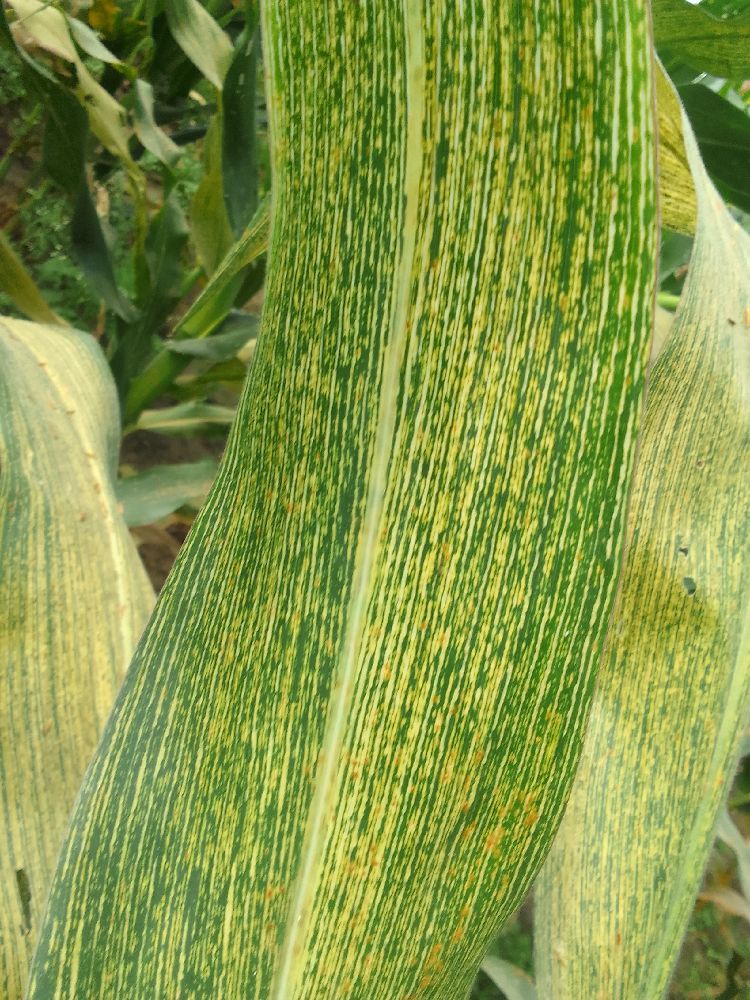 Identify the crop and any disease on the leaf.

maize, maize streak virus
